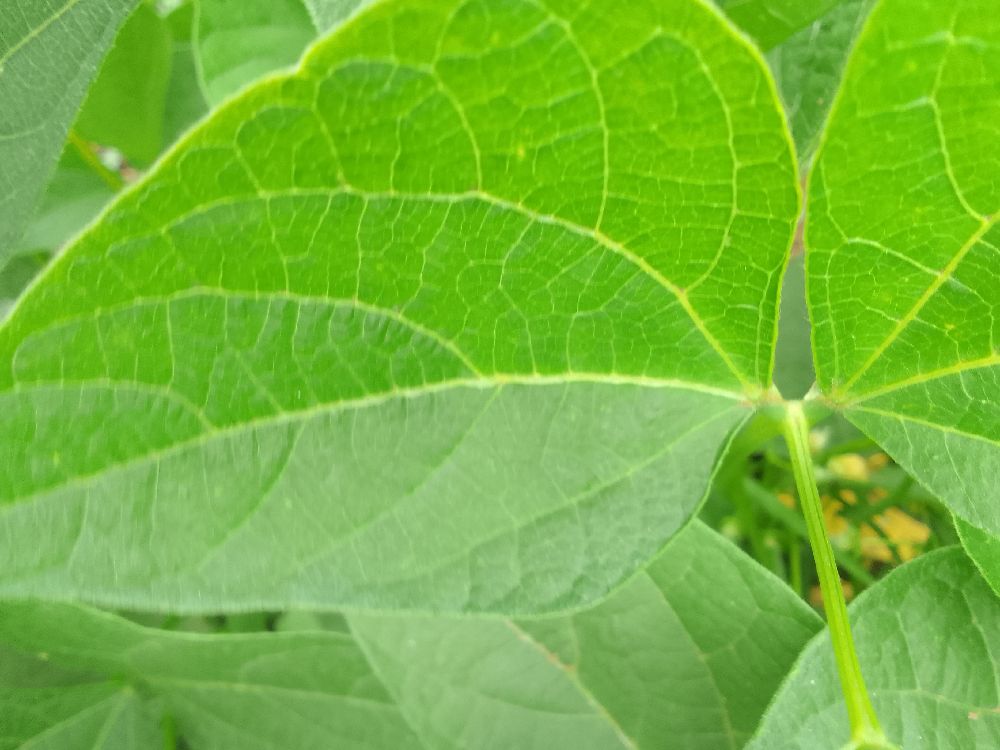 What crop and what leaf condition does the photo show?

common bean, healthy
